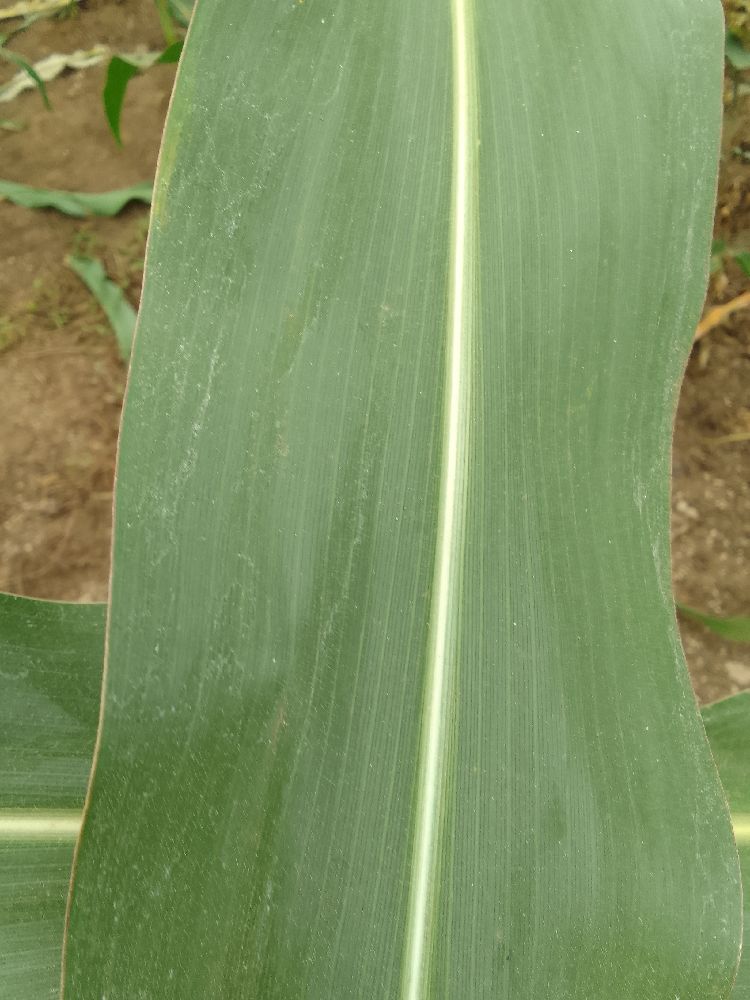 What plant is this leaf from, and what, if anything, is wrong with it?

maize, healthy
